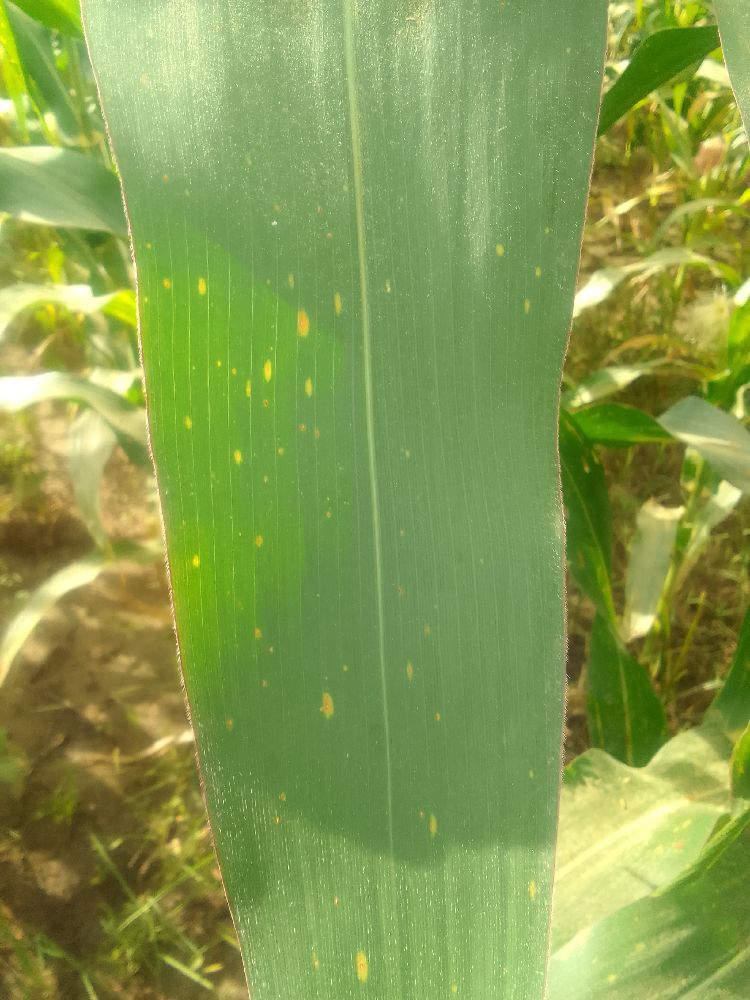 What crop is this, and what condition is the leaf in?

maize, healthy
